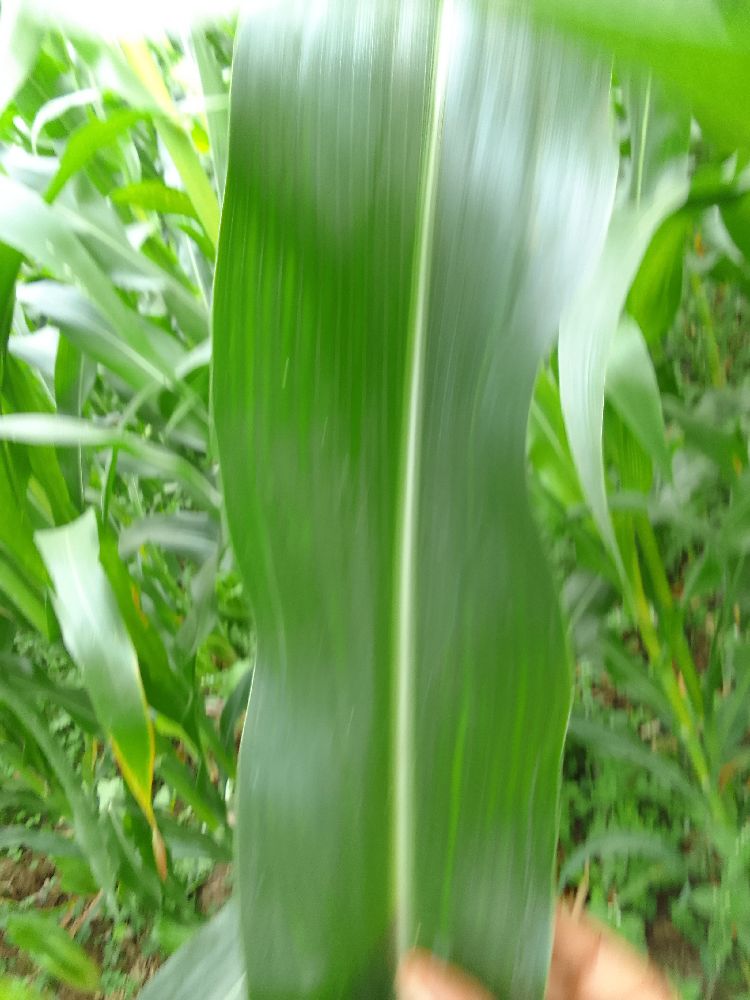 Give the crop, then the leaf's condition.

maize, healthy
